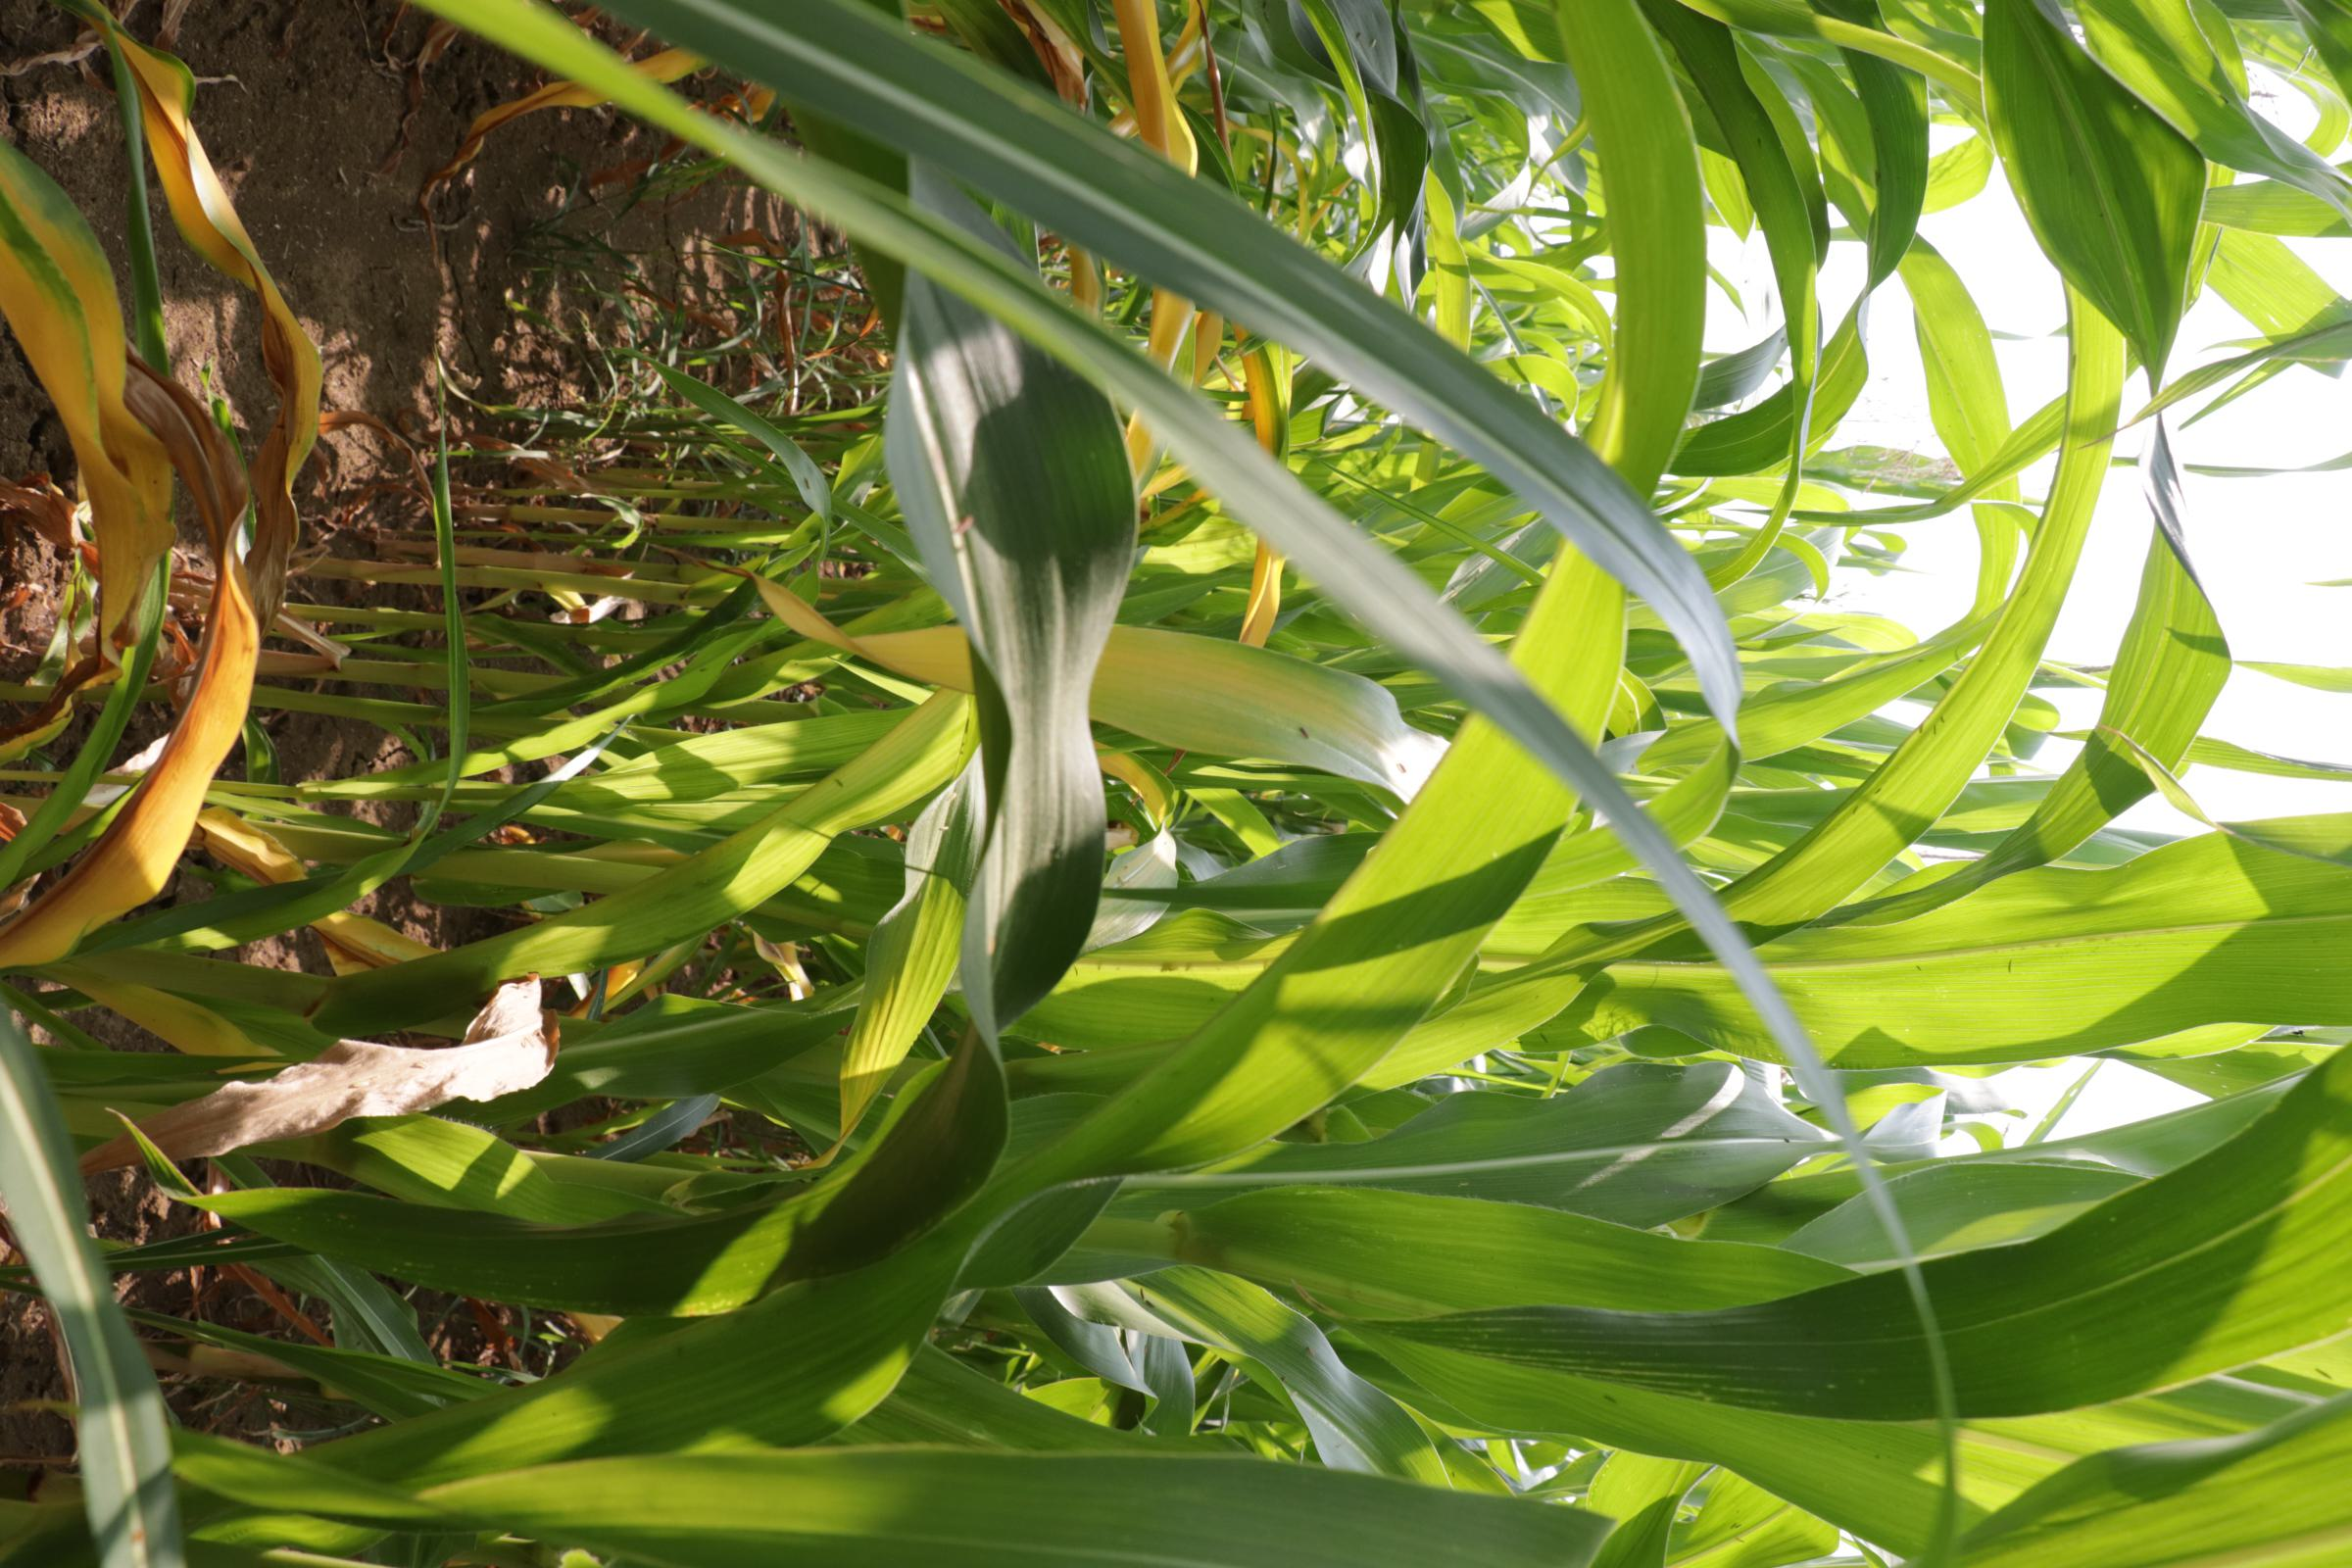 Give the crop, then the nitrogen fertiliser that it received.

maize, no added nitrogen
